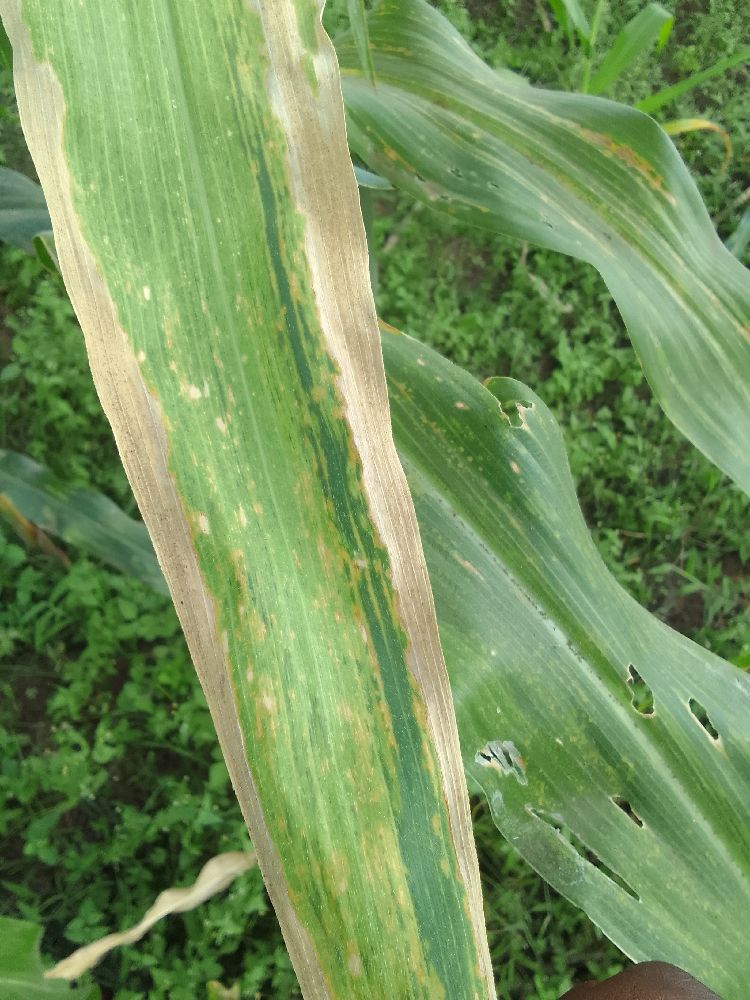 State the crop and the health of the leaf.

maize, maize lethal necrosis
